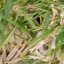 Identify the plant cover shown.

grass
